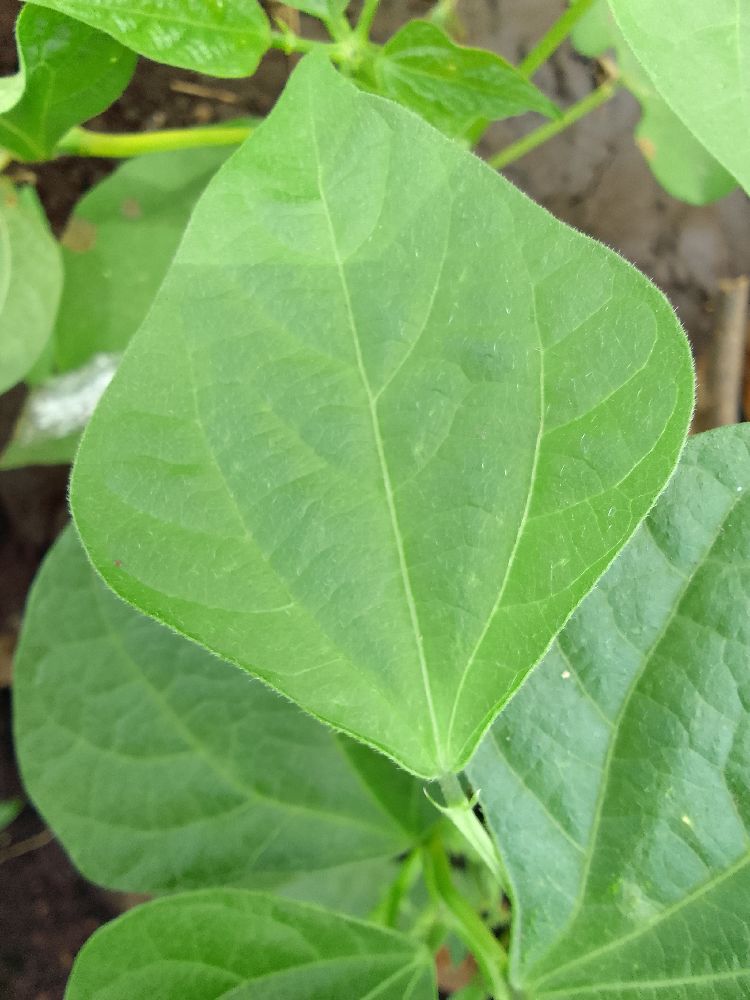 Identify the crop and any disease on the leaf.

common bean, healthy
